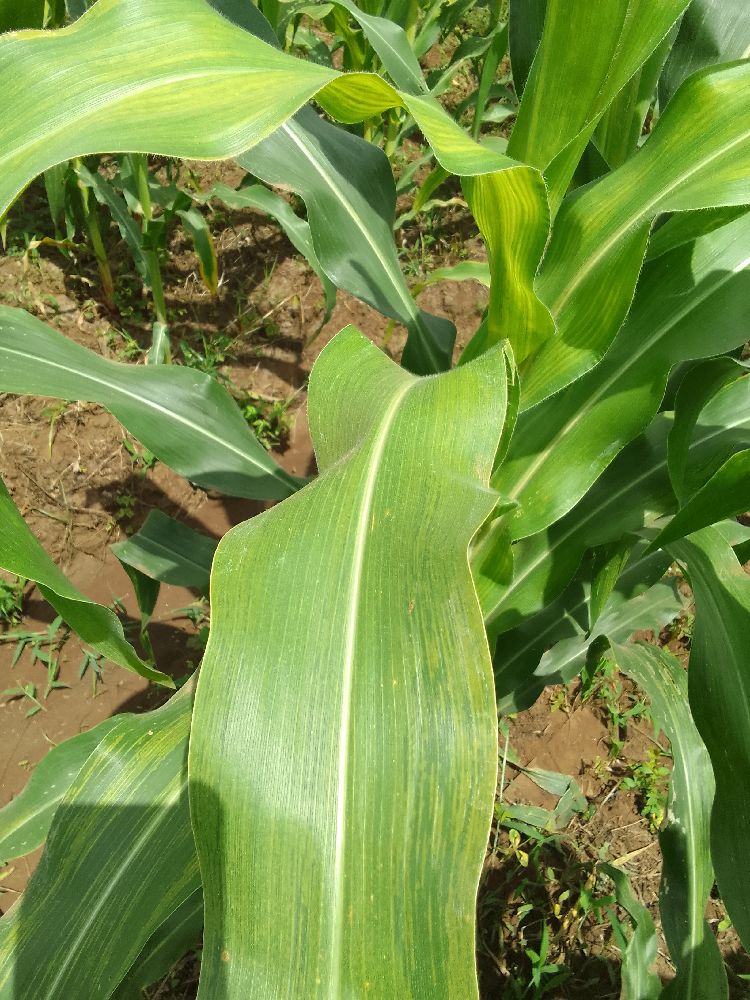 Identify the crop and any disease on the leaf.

maize, maize lethal necrosis
